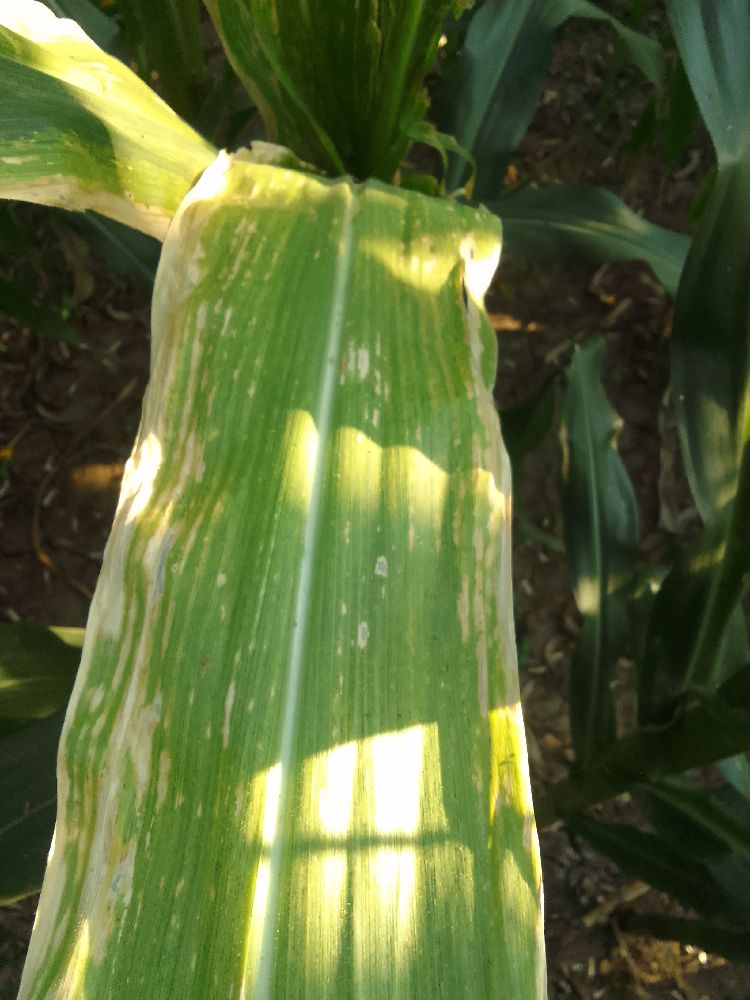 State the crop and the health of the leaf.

maize, maize lethal necrosis
